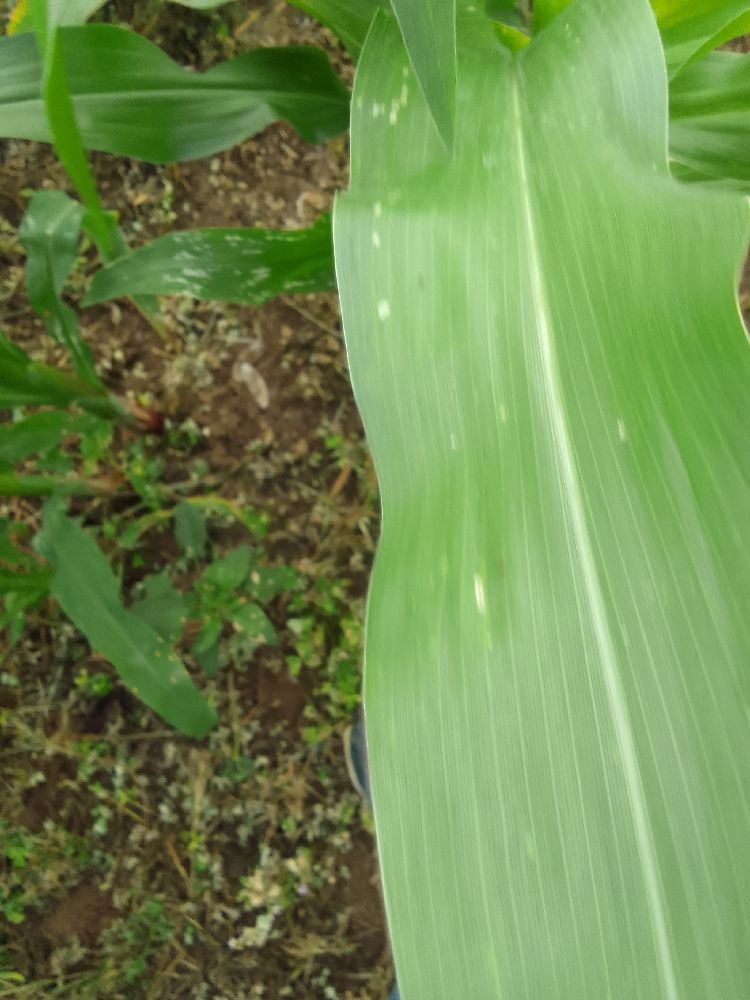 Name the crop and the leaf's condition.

maize, healthy
